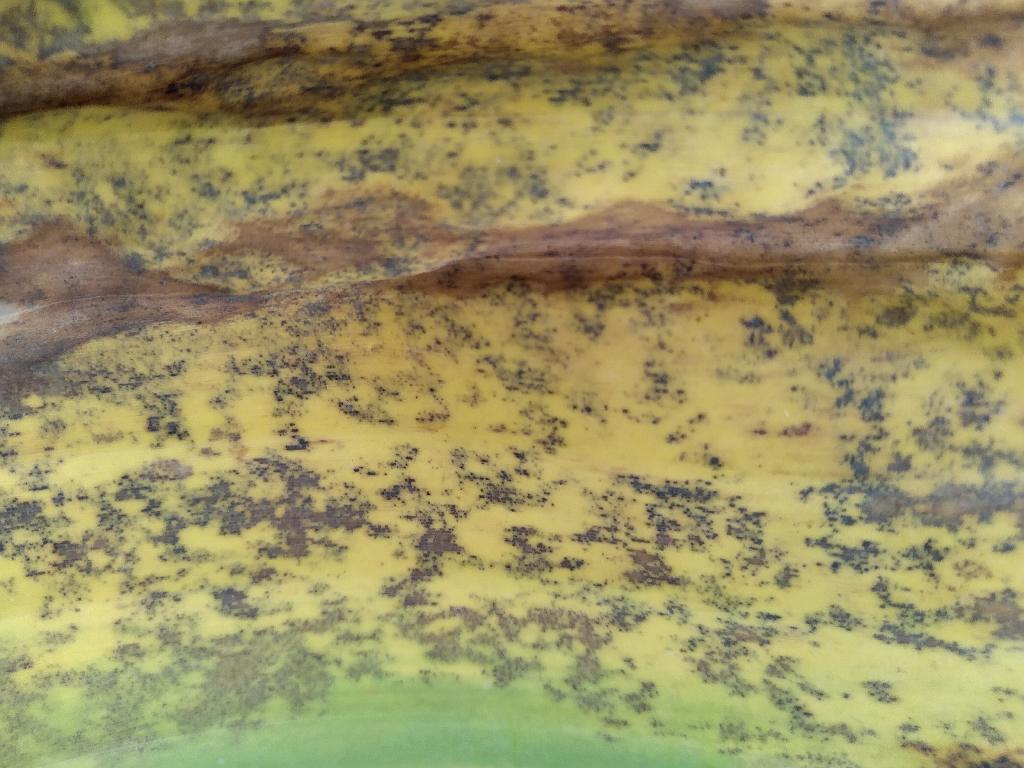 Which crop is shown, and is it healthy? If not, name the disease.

banana, black sigatoka
